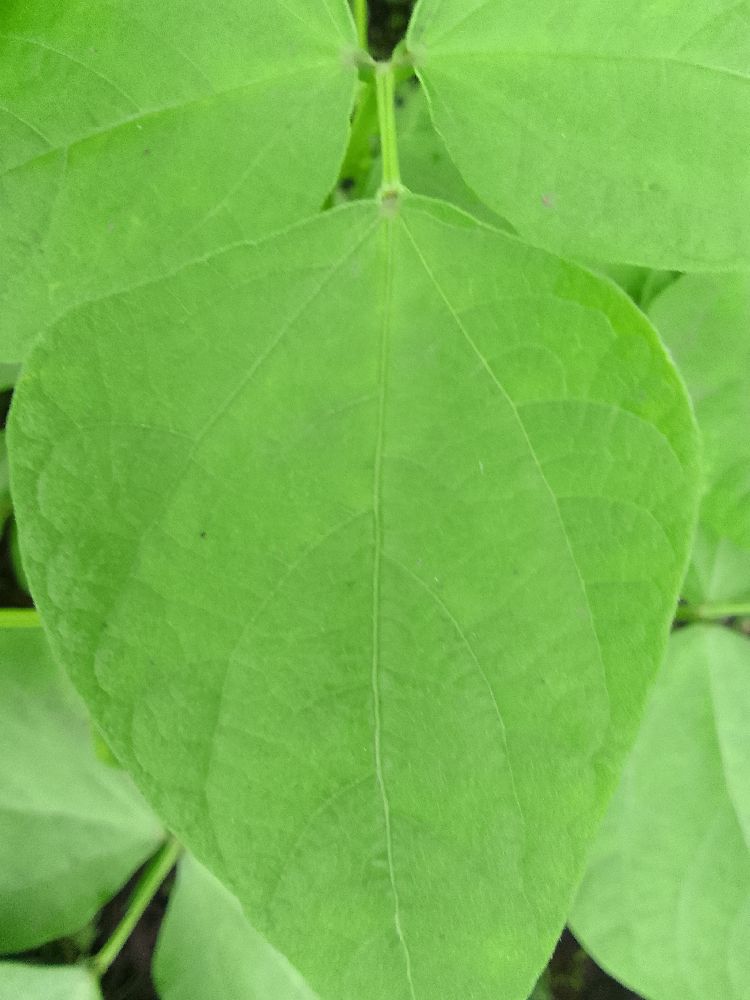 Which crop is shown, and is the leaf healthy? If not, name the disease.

common bean, healthy
